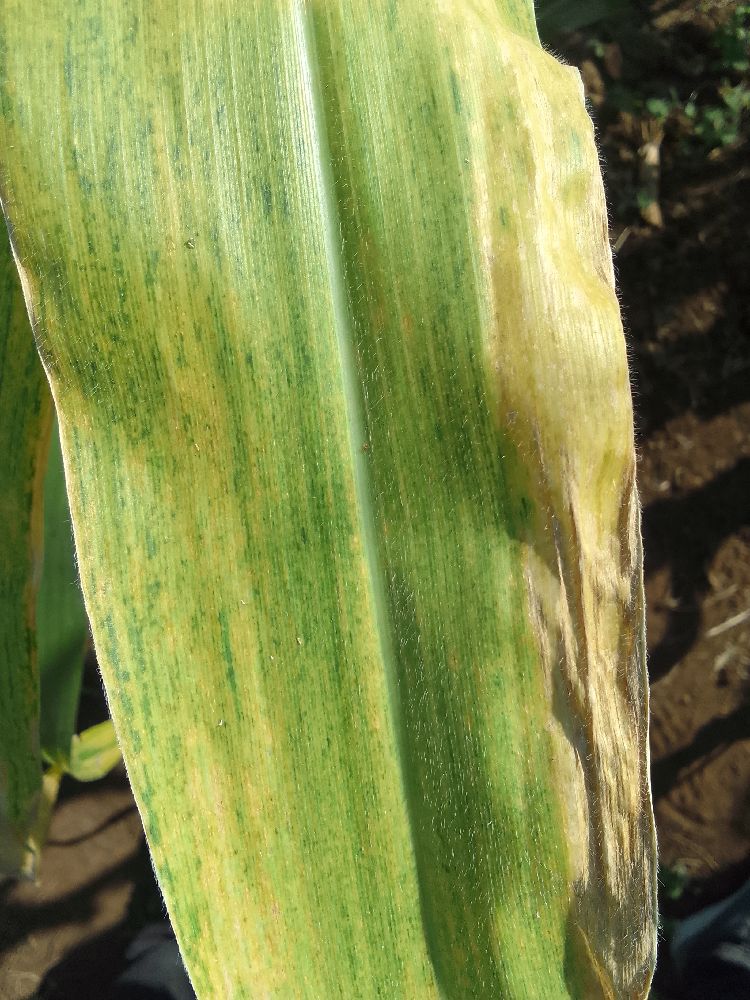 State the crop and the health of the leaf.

maize, maize lethal necrosis
